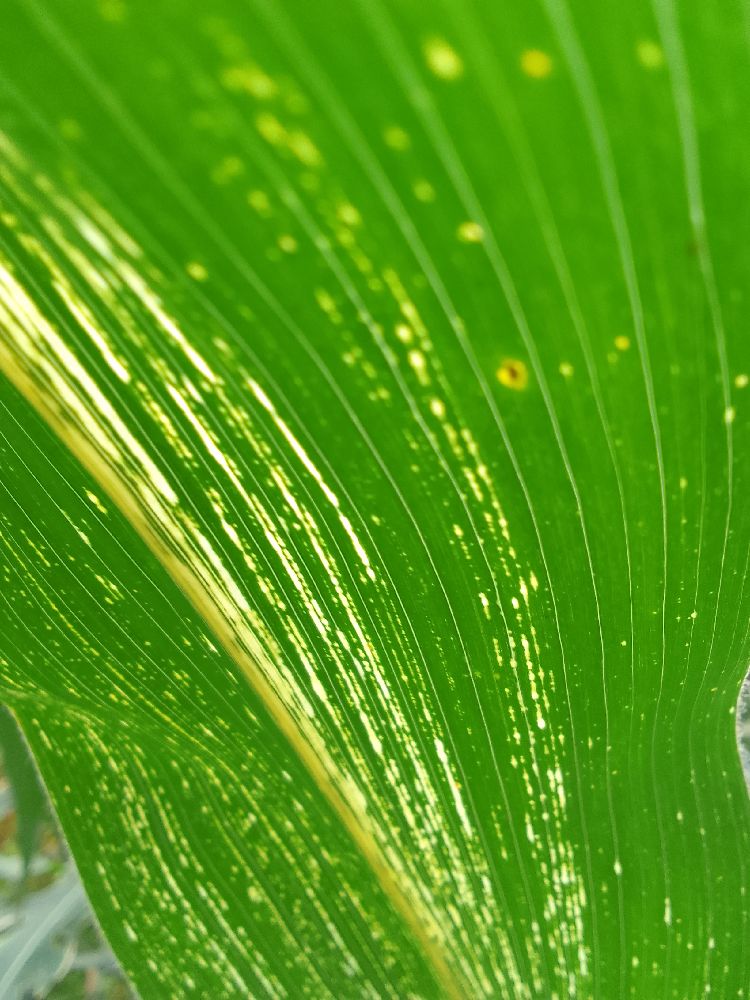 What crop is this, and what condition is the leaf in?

maize, maize streak virus
